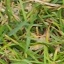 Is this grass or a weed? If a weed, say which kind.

grass
